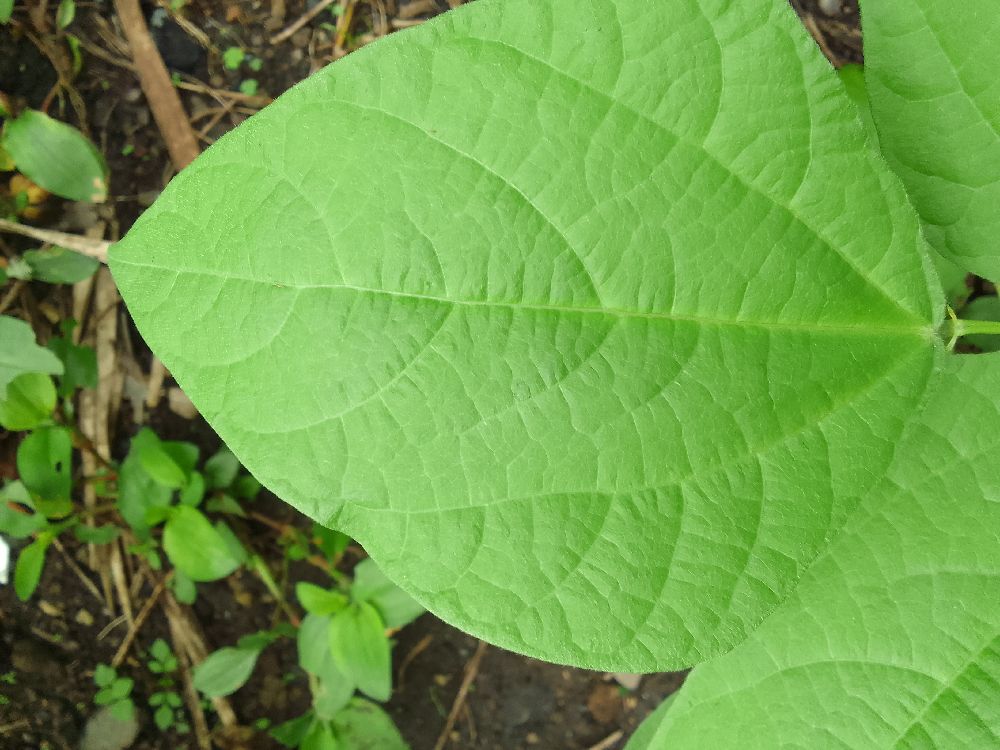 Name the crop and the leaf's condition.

common bean, healthy
